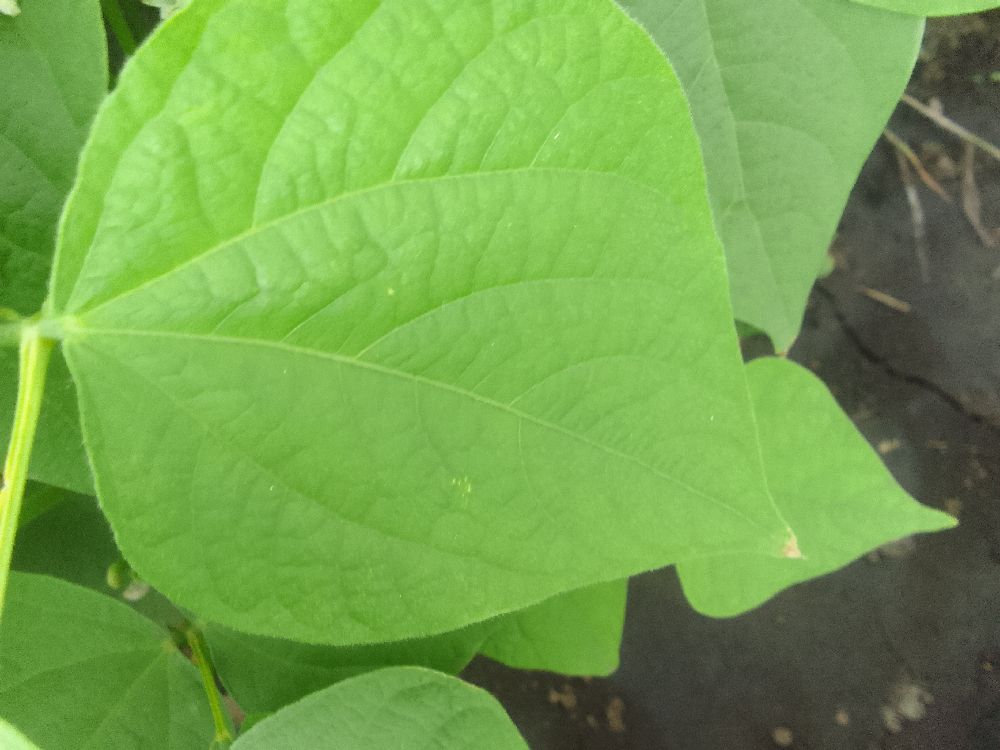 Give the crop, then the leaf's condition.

common bean, healthy
